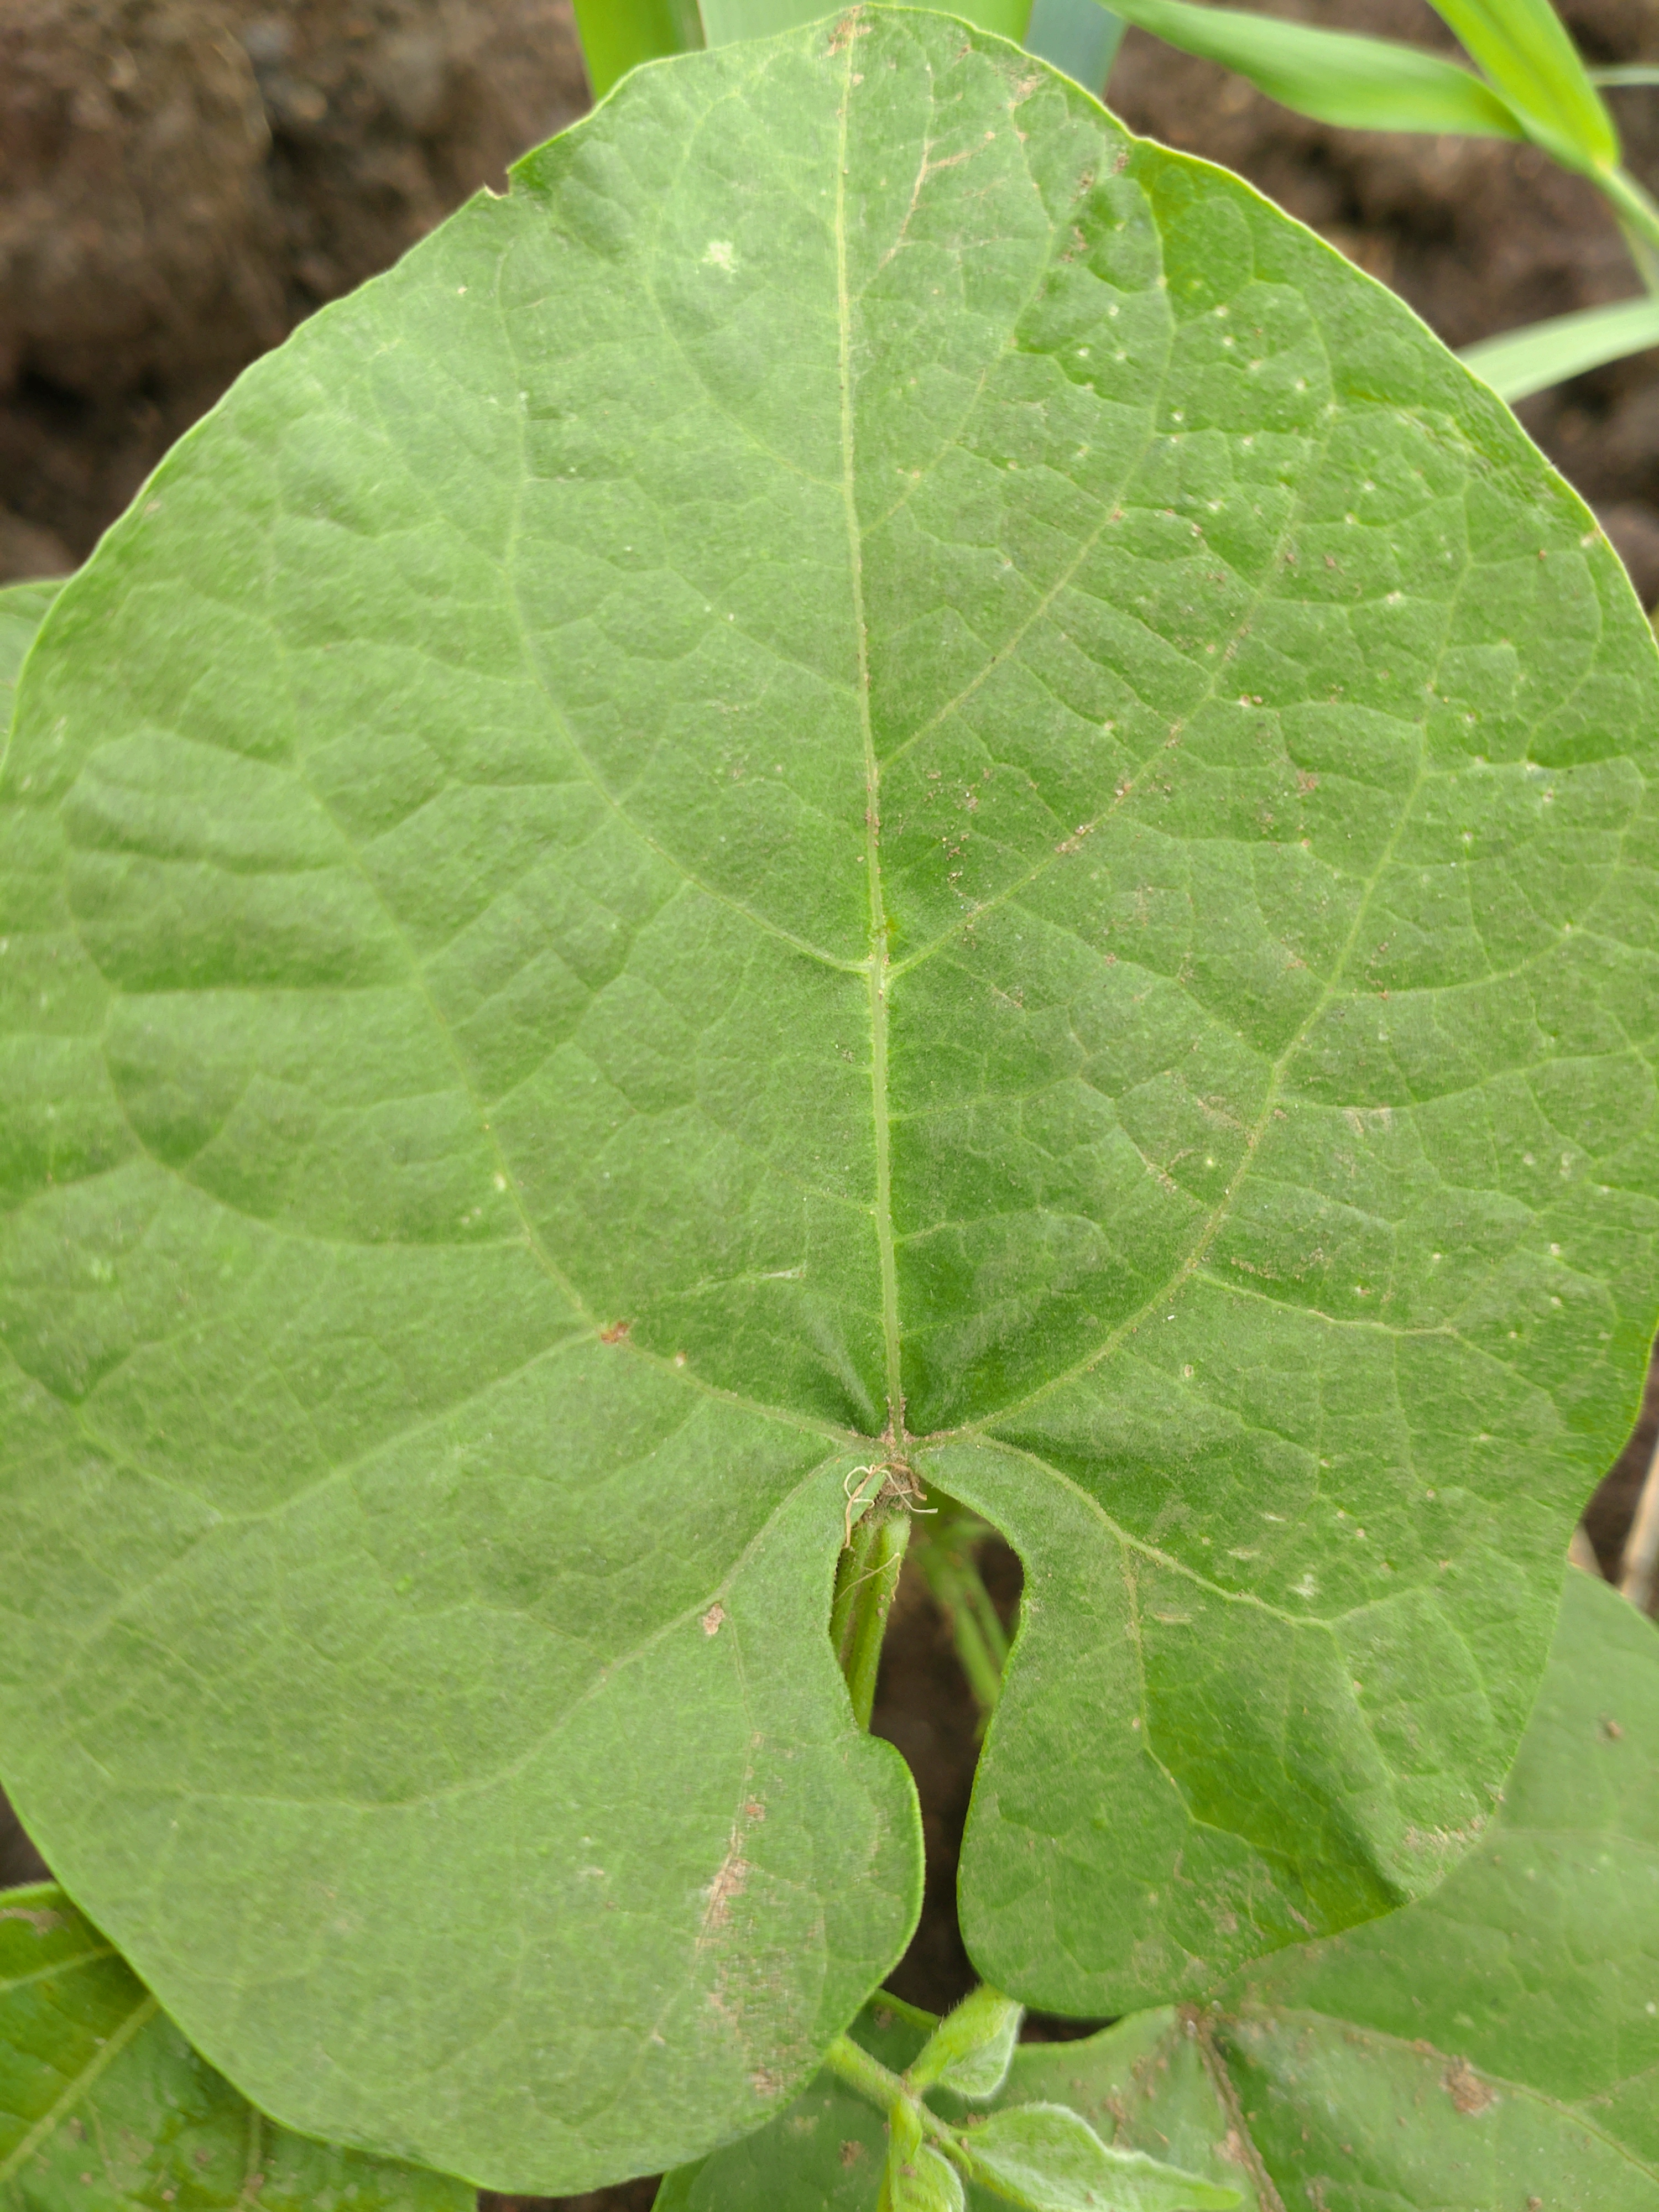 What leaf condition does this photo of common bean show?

healthy
